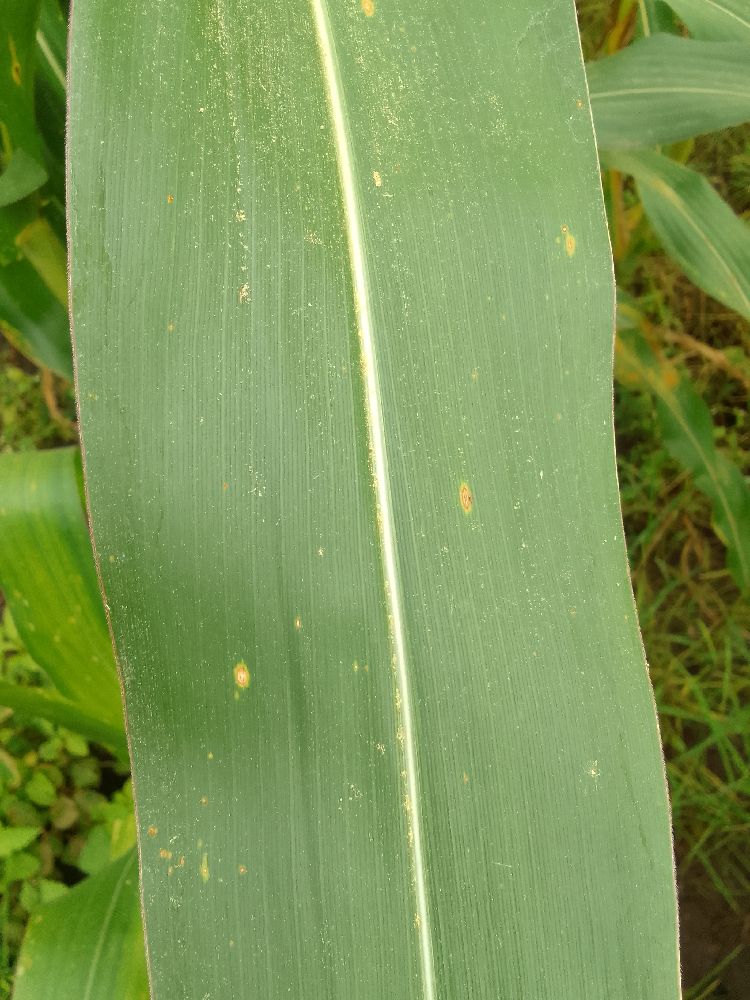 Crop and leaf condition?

maize, healthy
